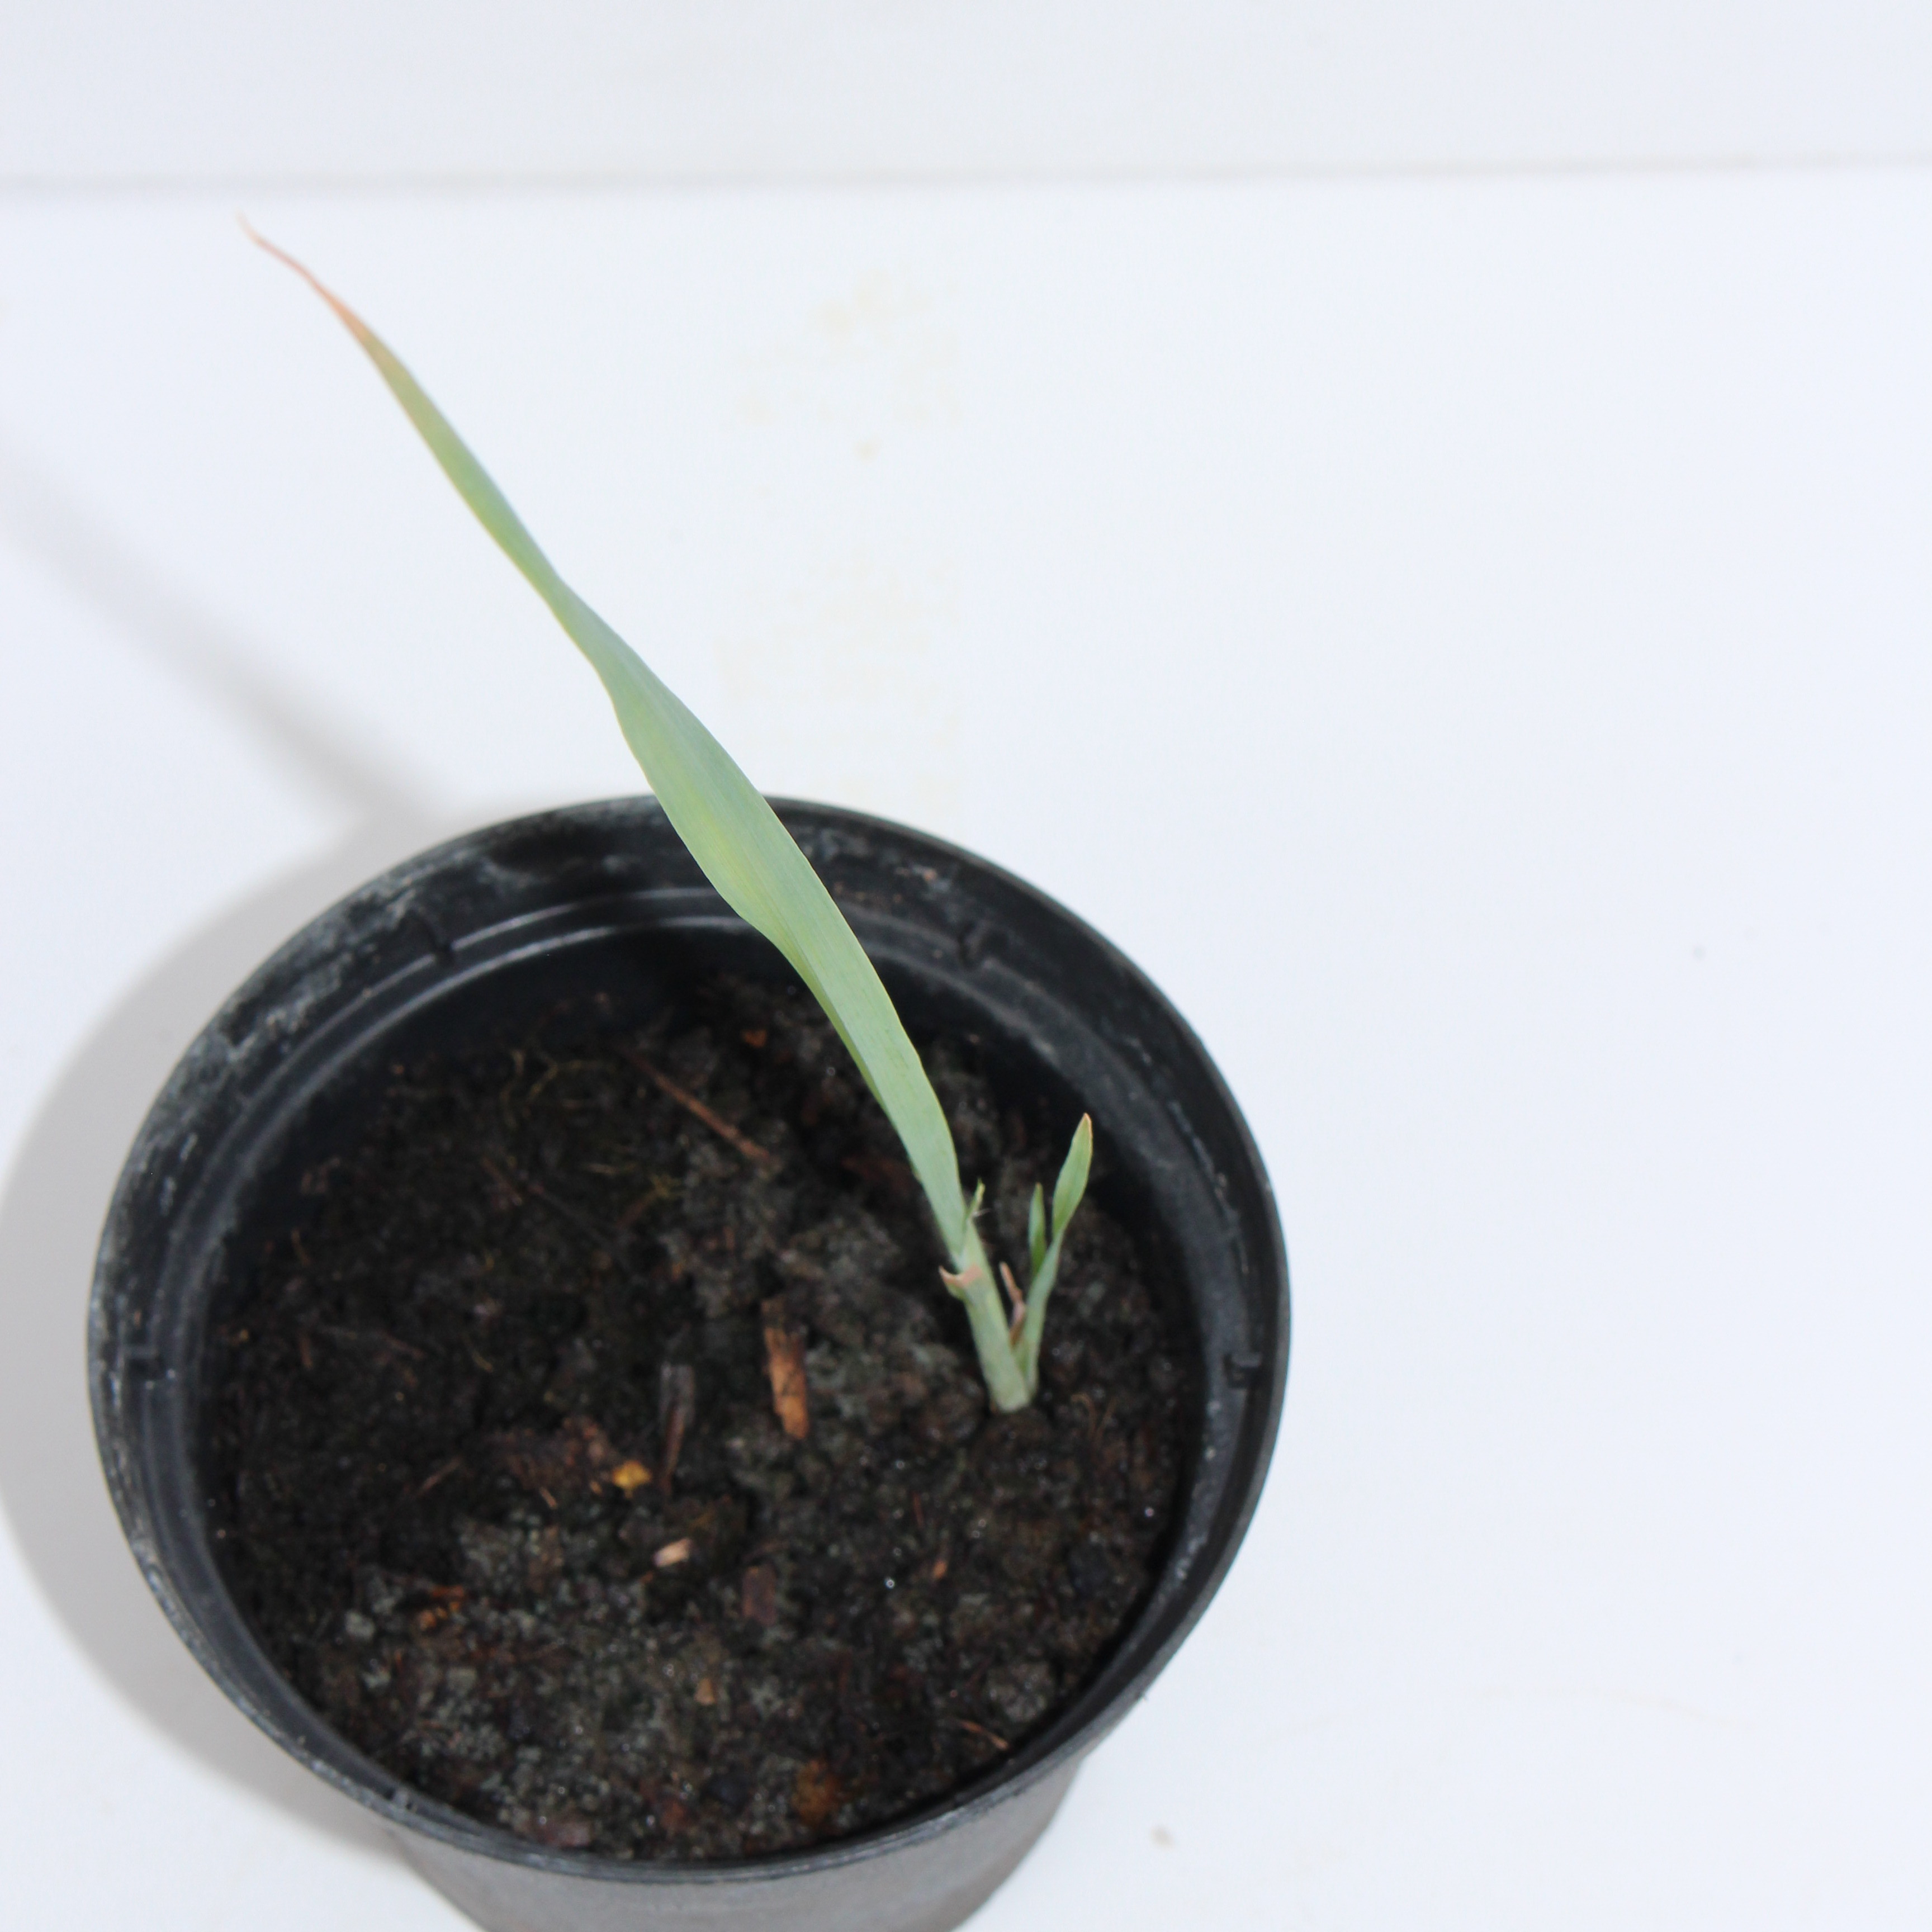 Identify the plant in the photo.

Avena sterilis
